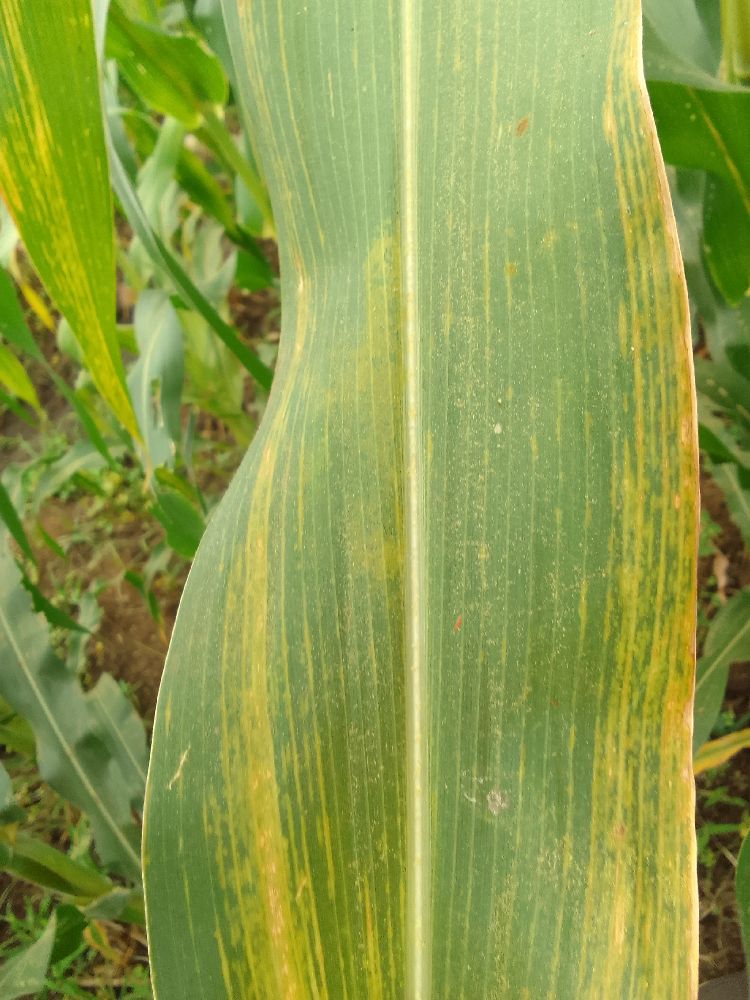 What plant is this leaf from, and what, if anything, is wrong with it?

maize, maize lethal necrosis
